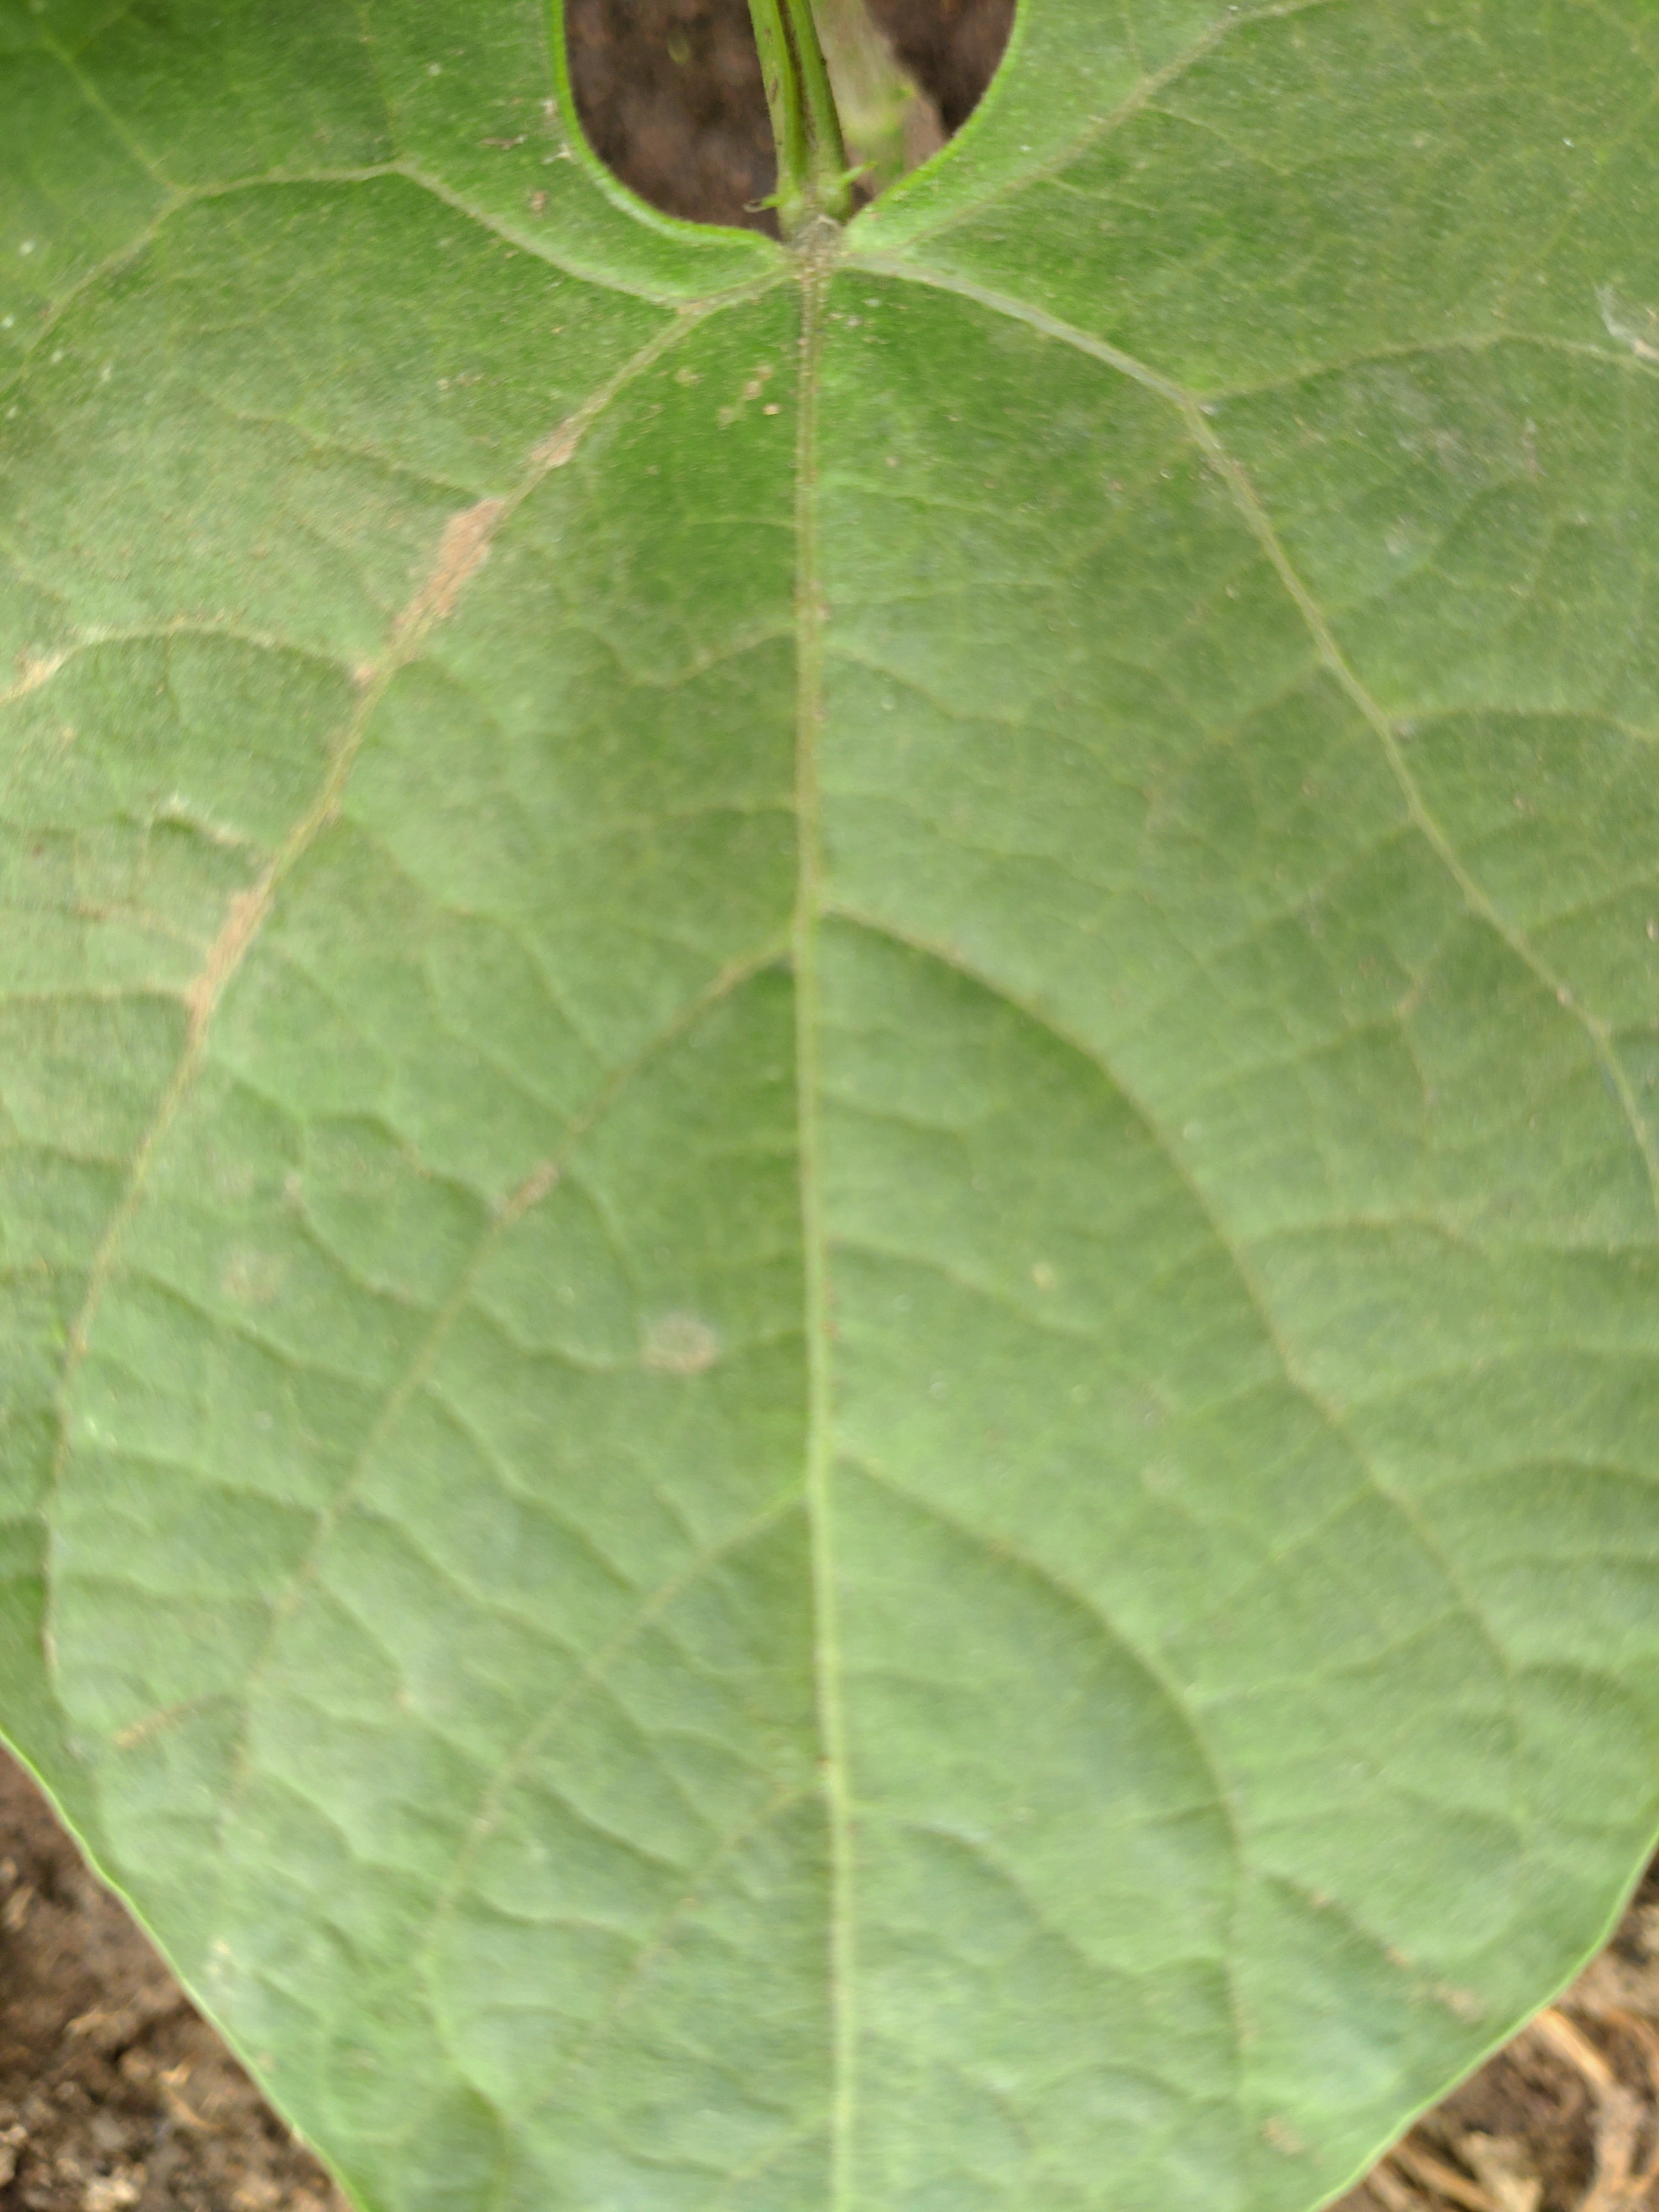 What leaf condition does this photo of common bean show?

healthy
